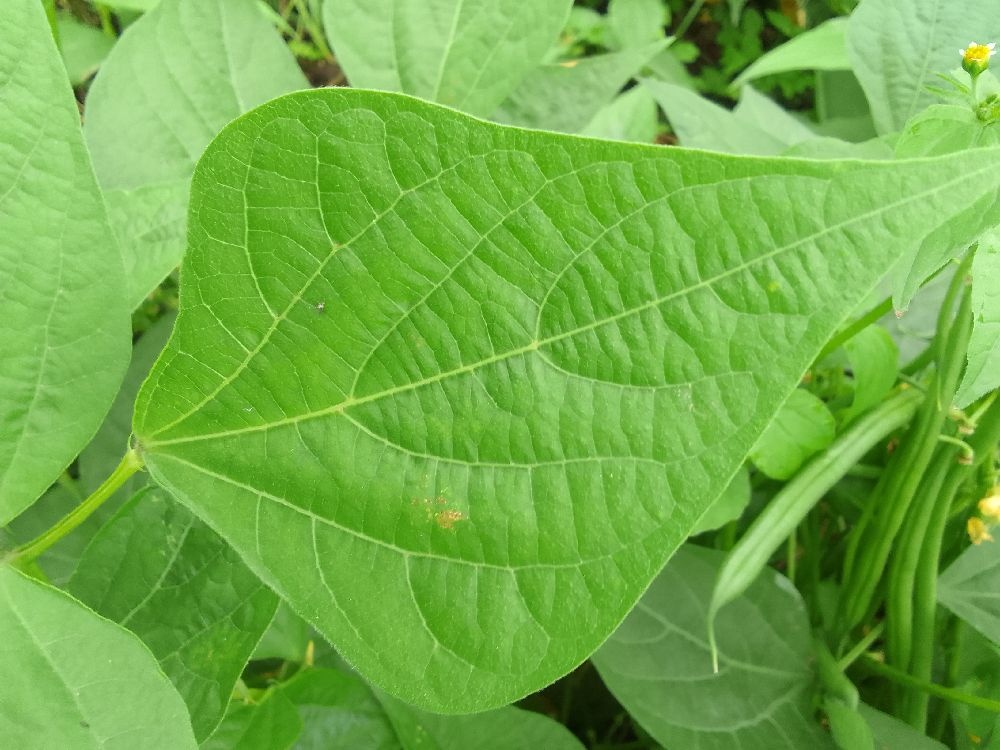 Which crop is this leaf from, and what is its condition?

common bean, healthy
